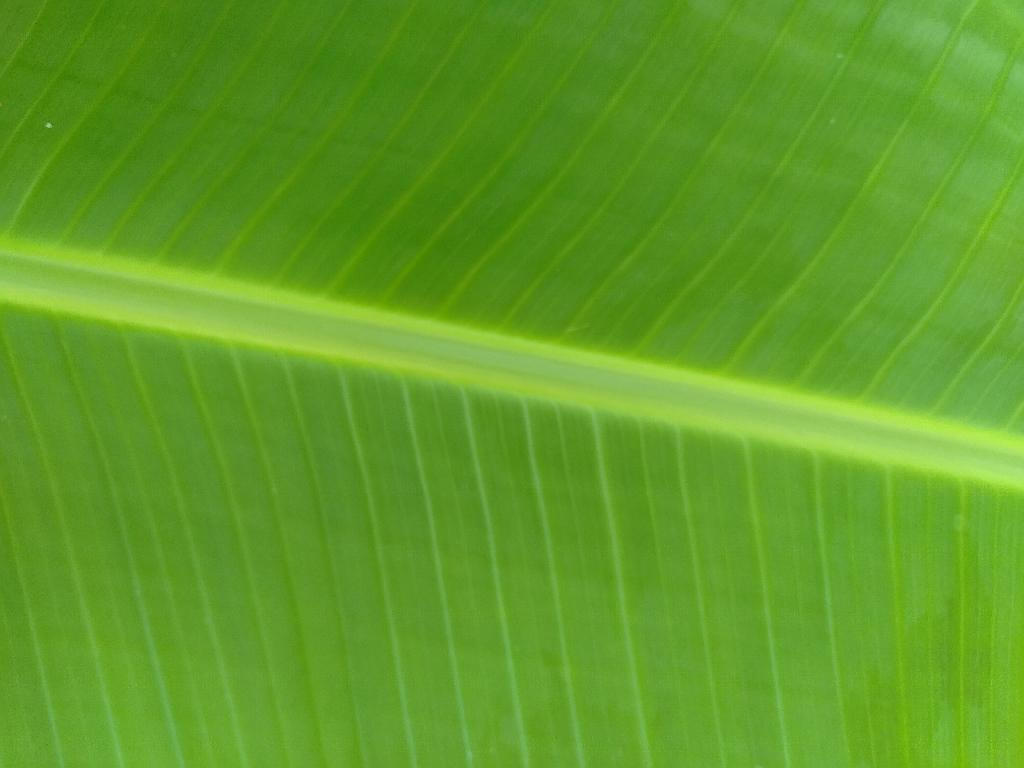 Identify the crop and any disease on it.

banana, healthy
